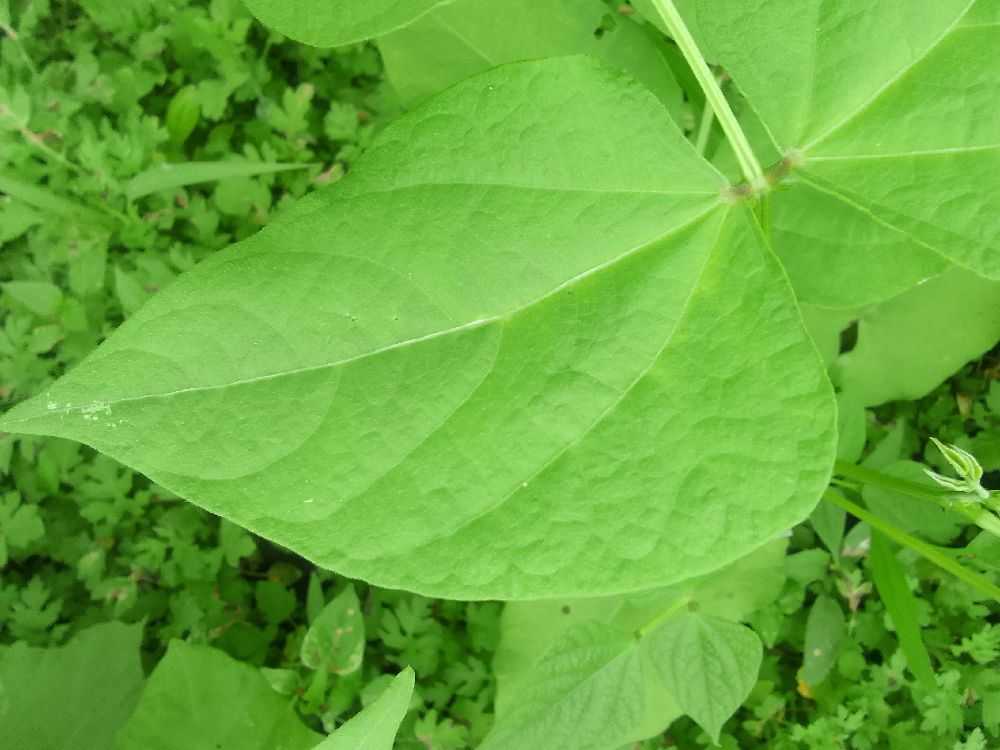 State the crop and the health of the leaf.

common bean, healthy
